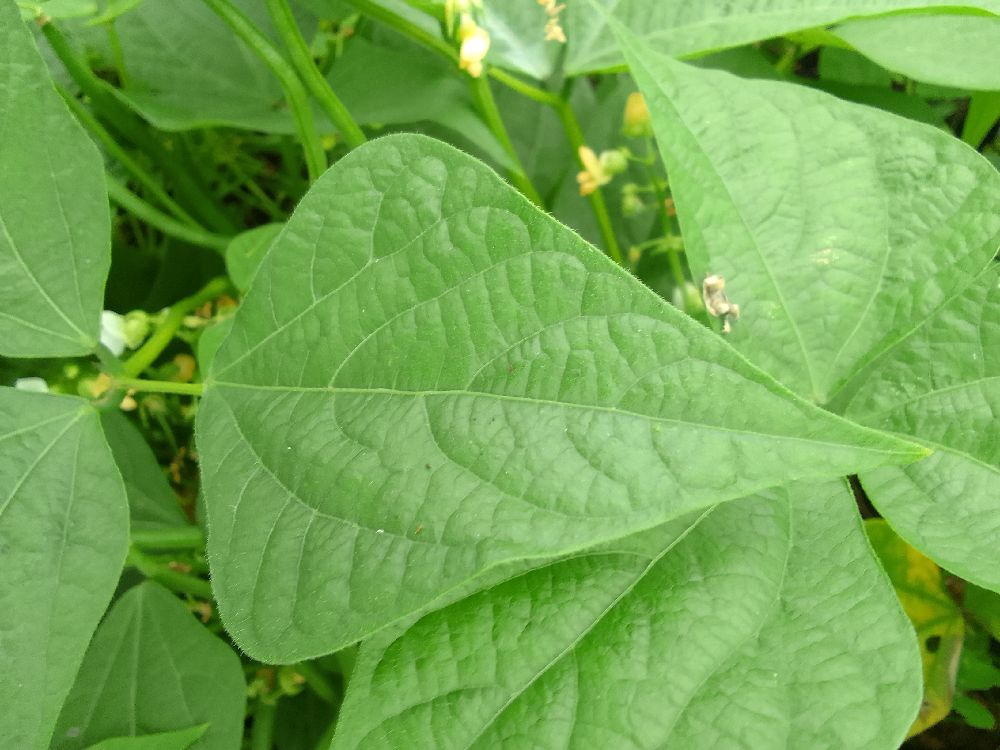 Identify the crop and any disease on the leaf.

common bean, healthy
